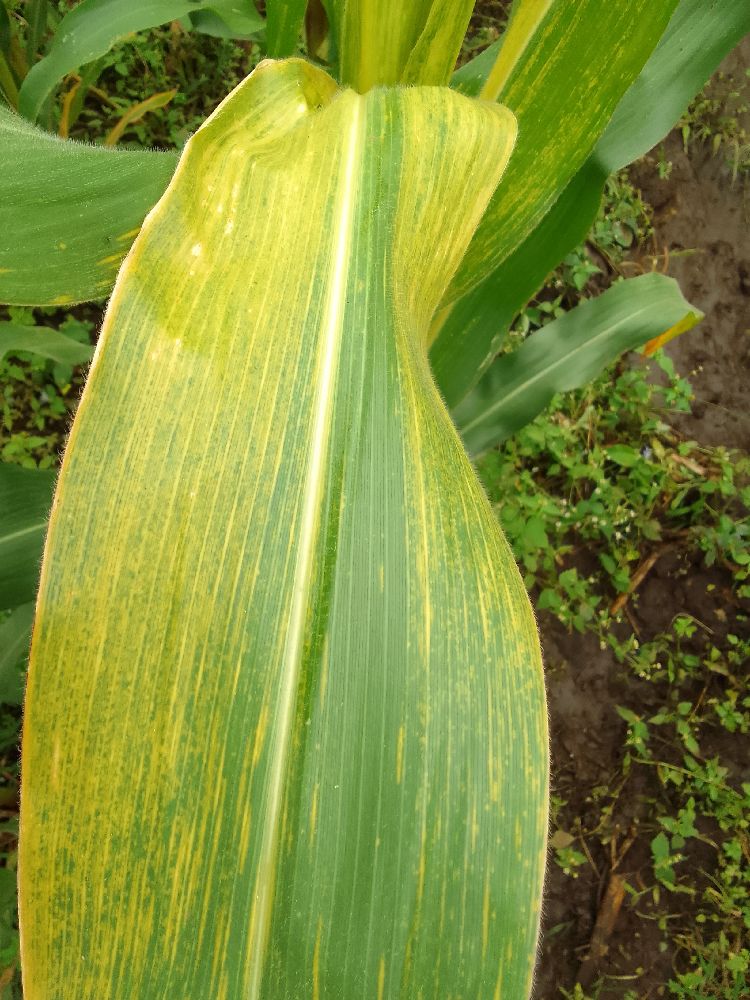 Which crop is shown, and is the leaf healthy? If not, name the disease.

maize, maize lethal necrosis
